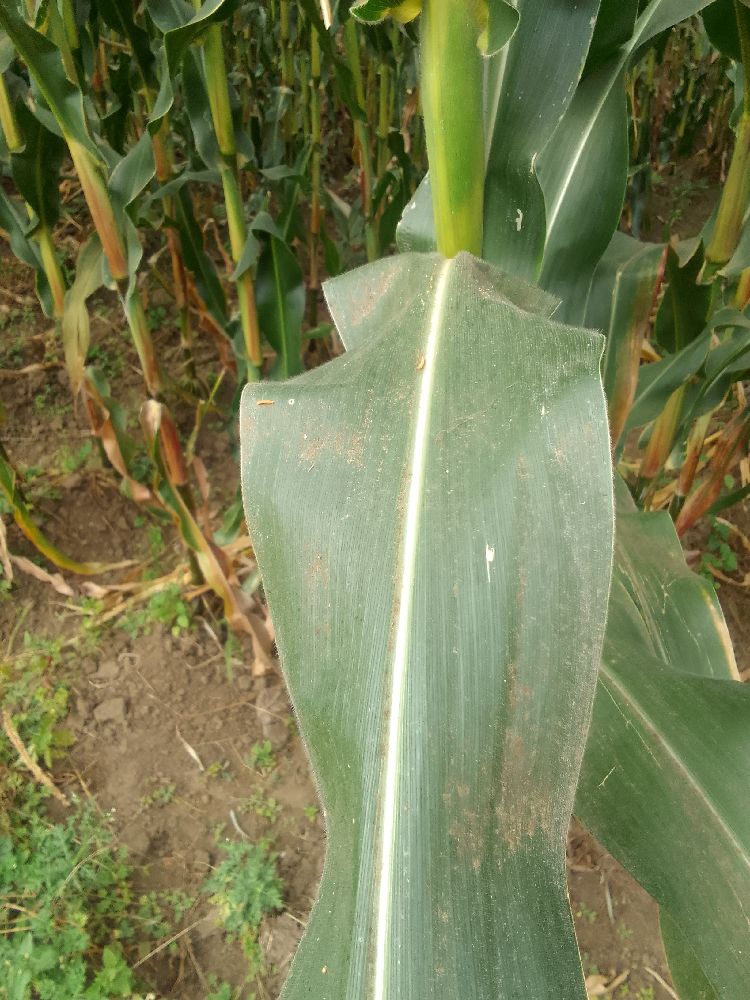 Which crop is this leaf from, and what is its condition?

maize, healthy
